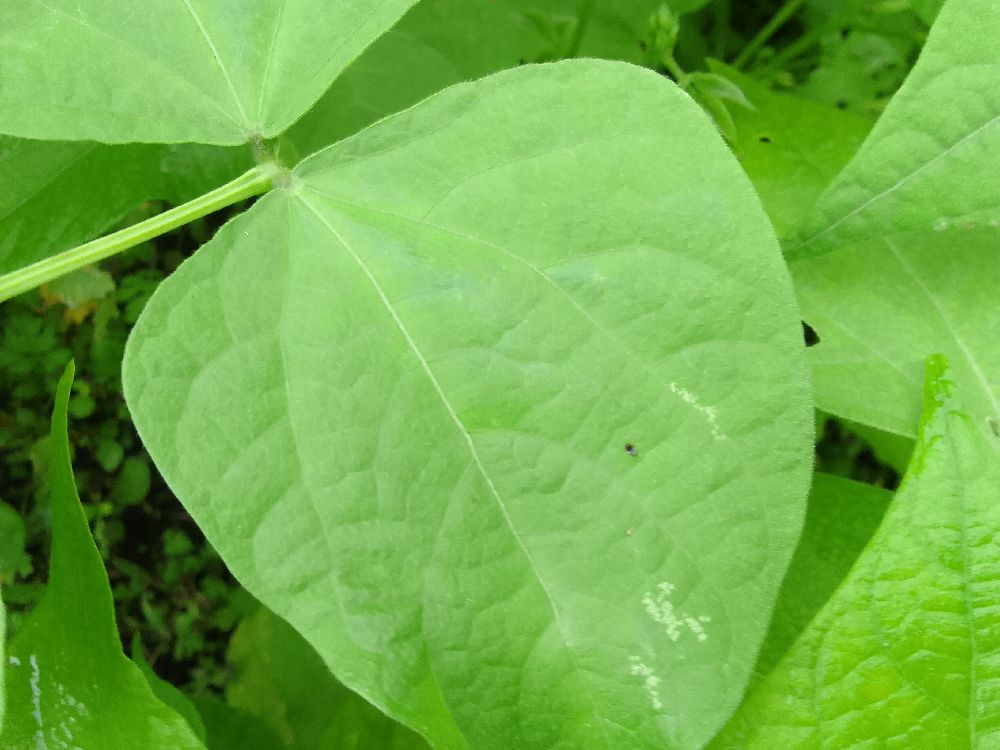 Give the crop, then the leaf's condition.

common bean, healthy
